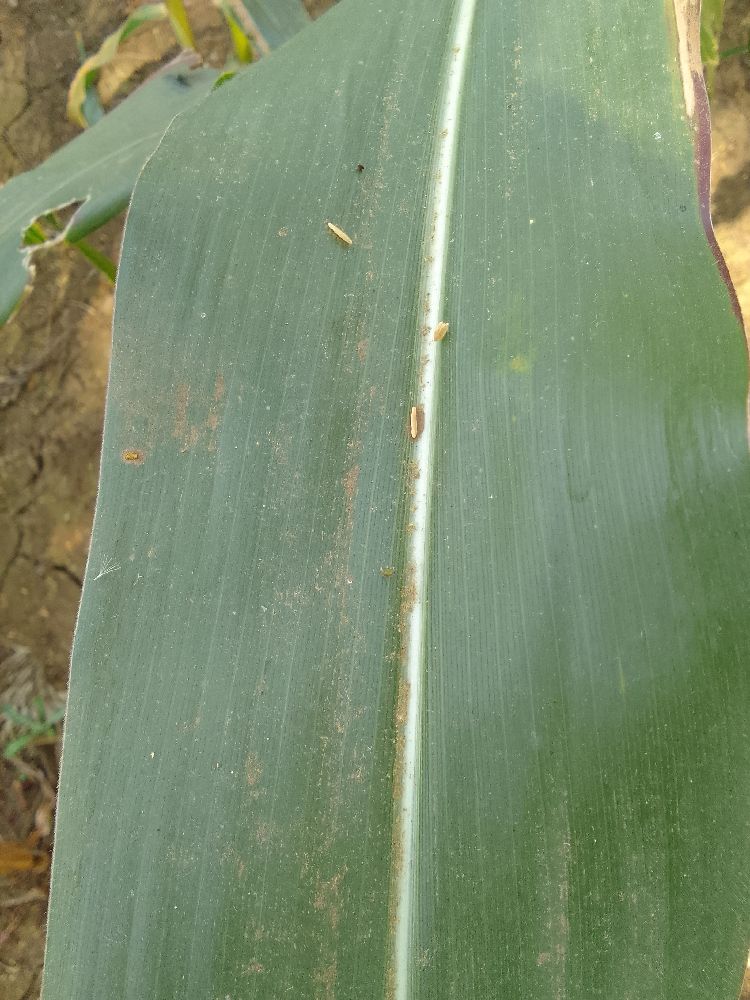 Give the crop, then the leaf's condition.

maize, healthy
